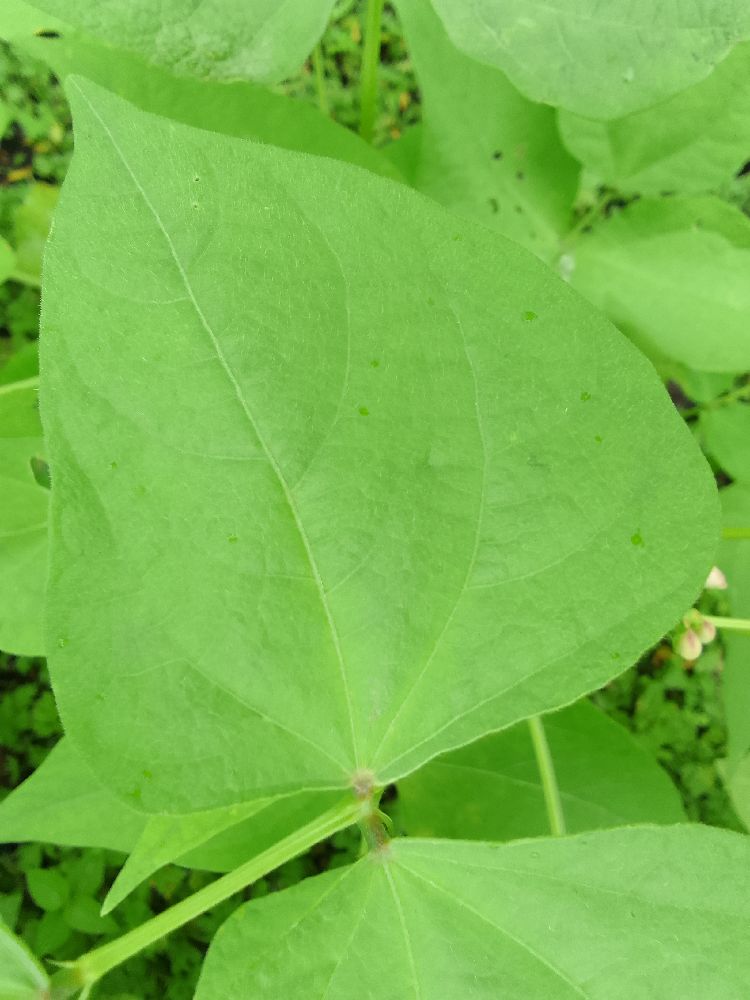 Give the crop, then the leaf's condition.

common bean, healthy
